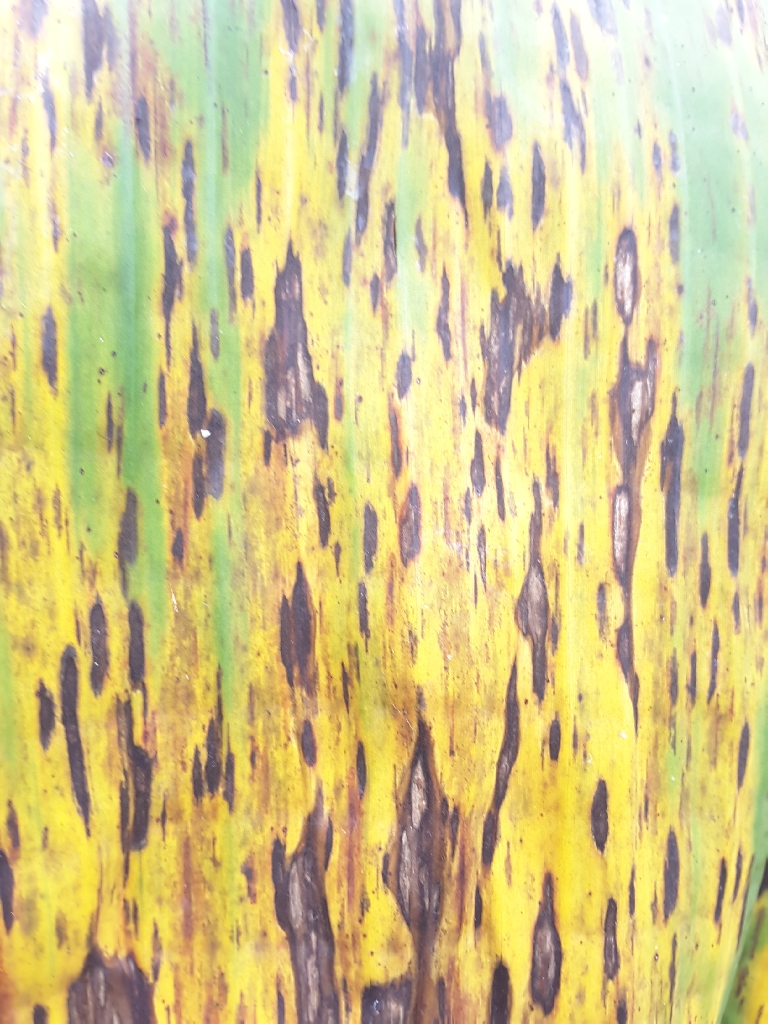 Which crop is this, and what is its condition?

banana, black sigatoka
